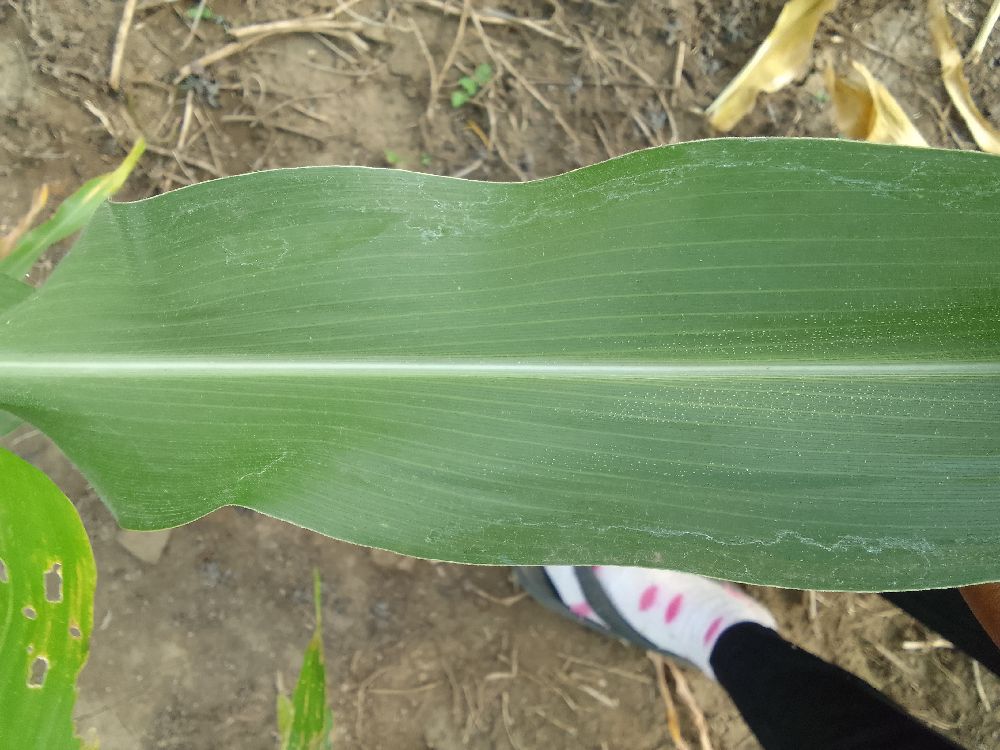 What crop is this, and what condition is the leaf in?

maize, healthy
